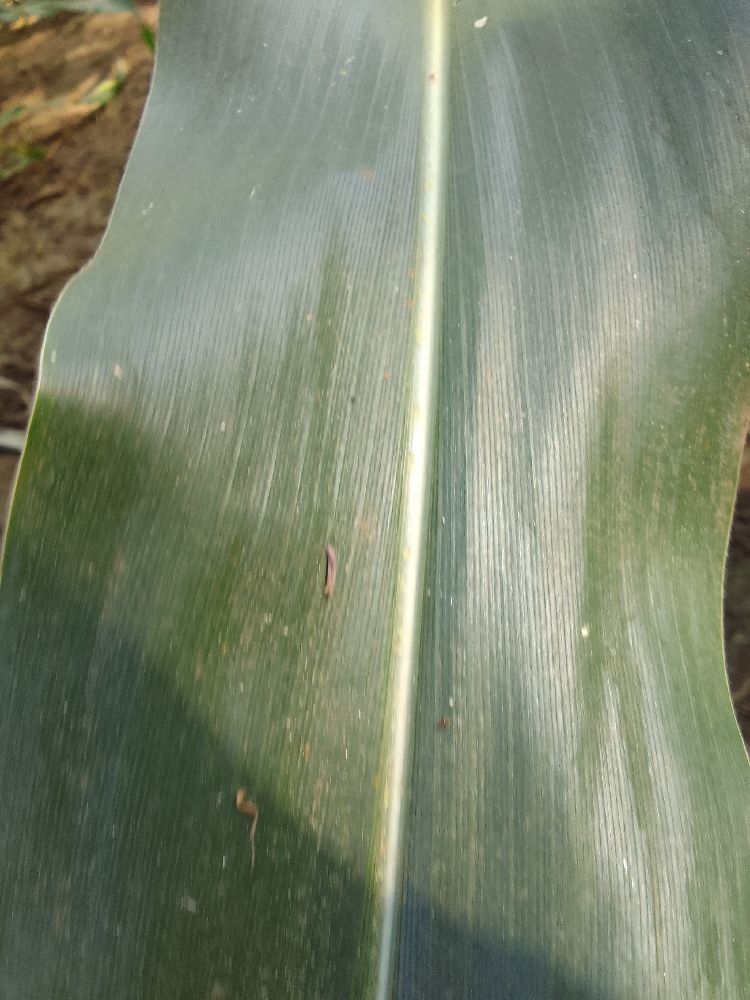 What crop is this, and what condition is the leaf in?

maize, healthy
